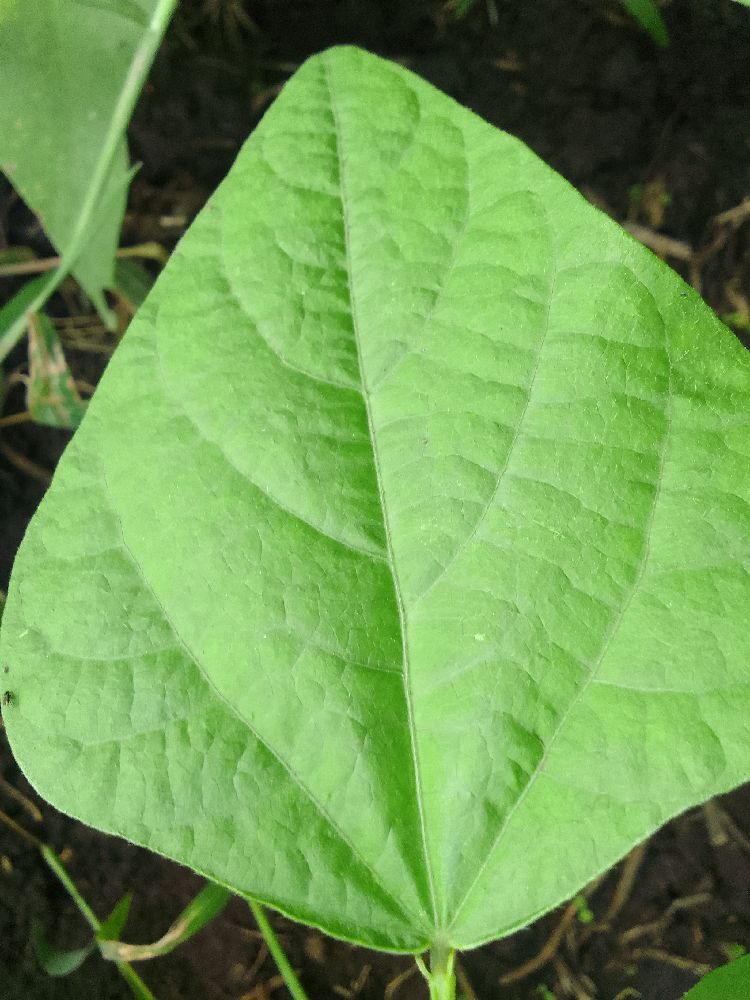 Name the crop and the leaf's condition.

common bean, healthy
